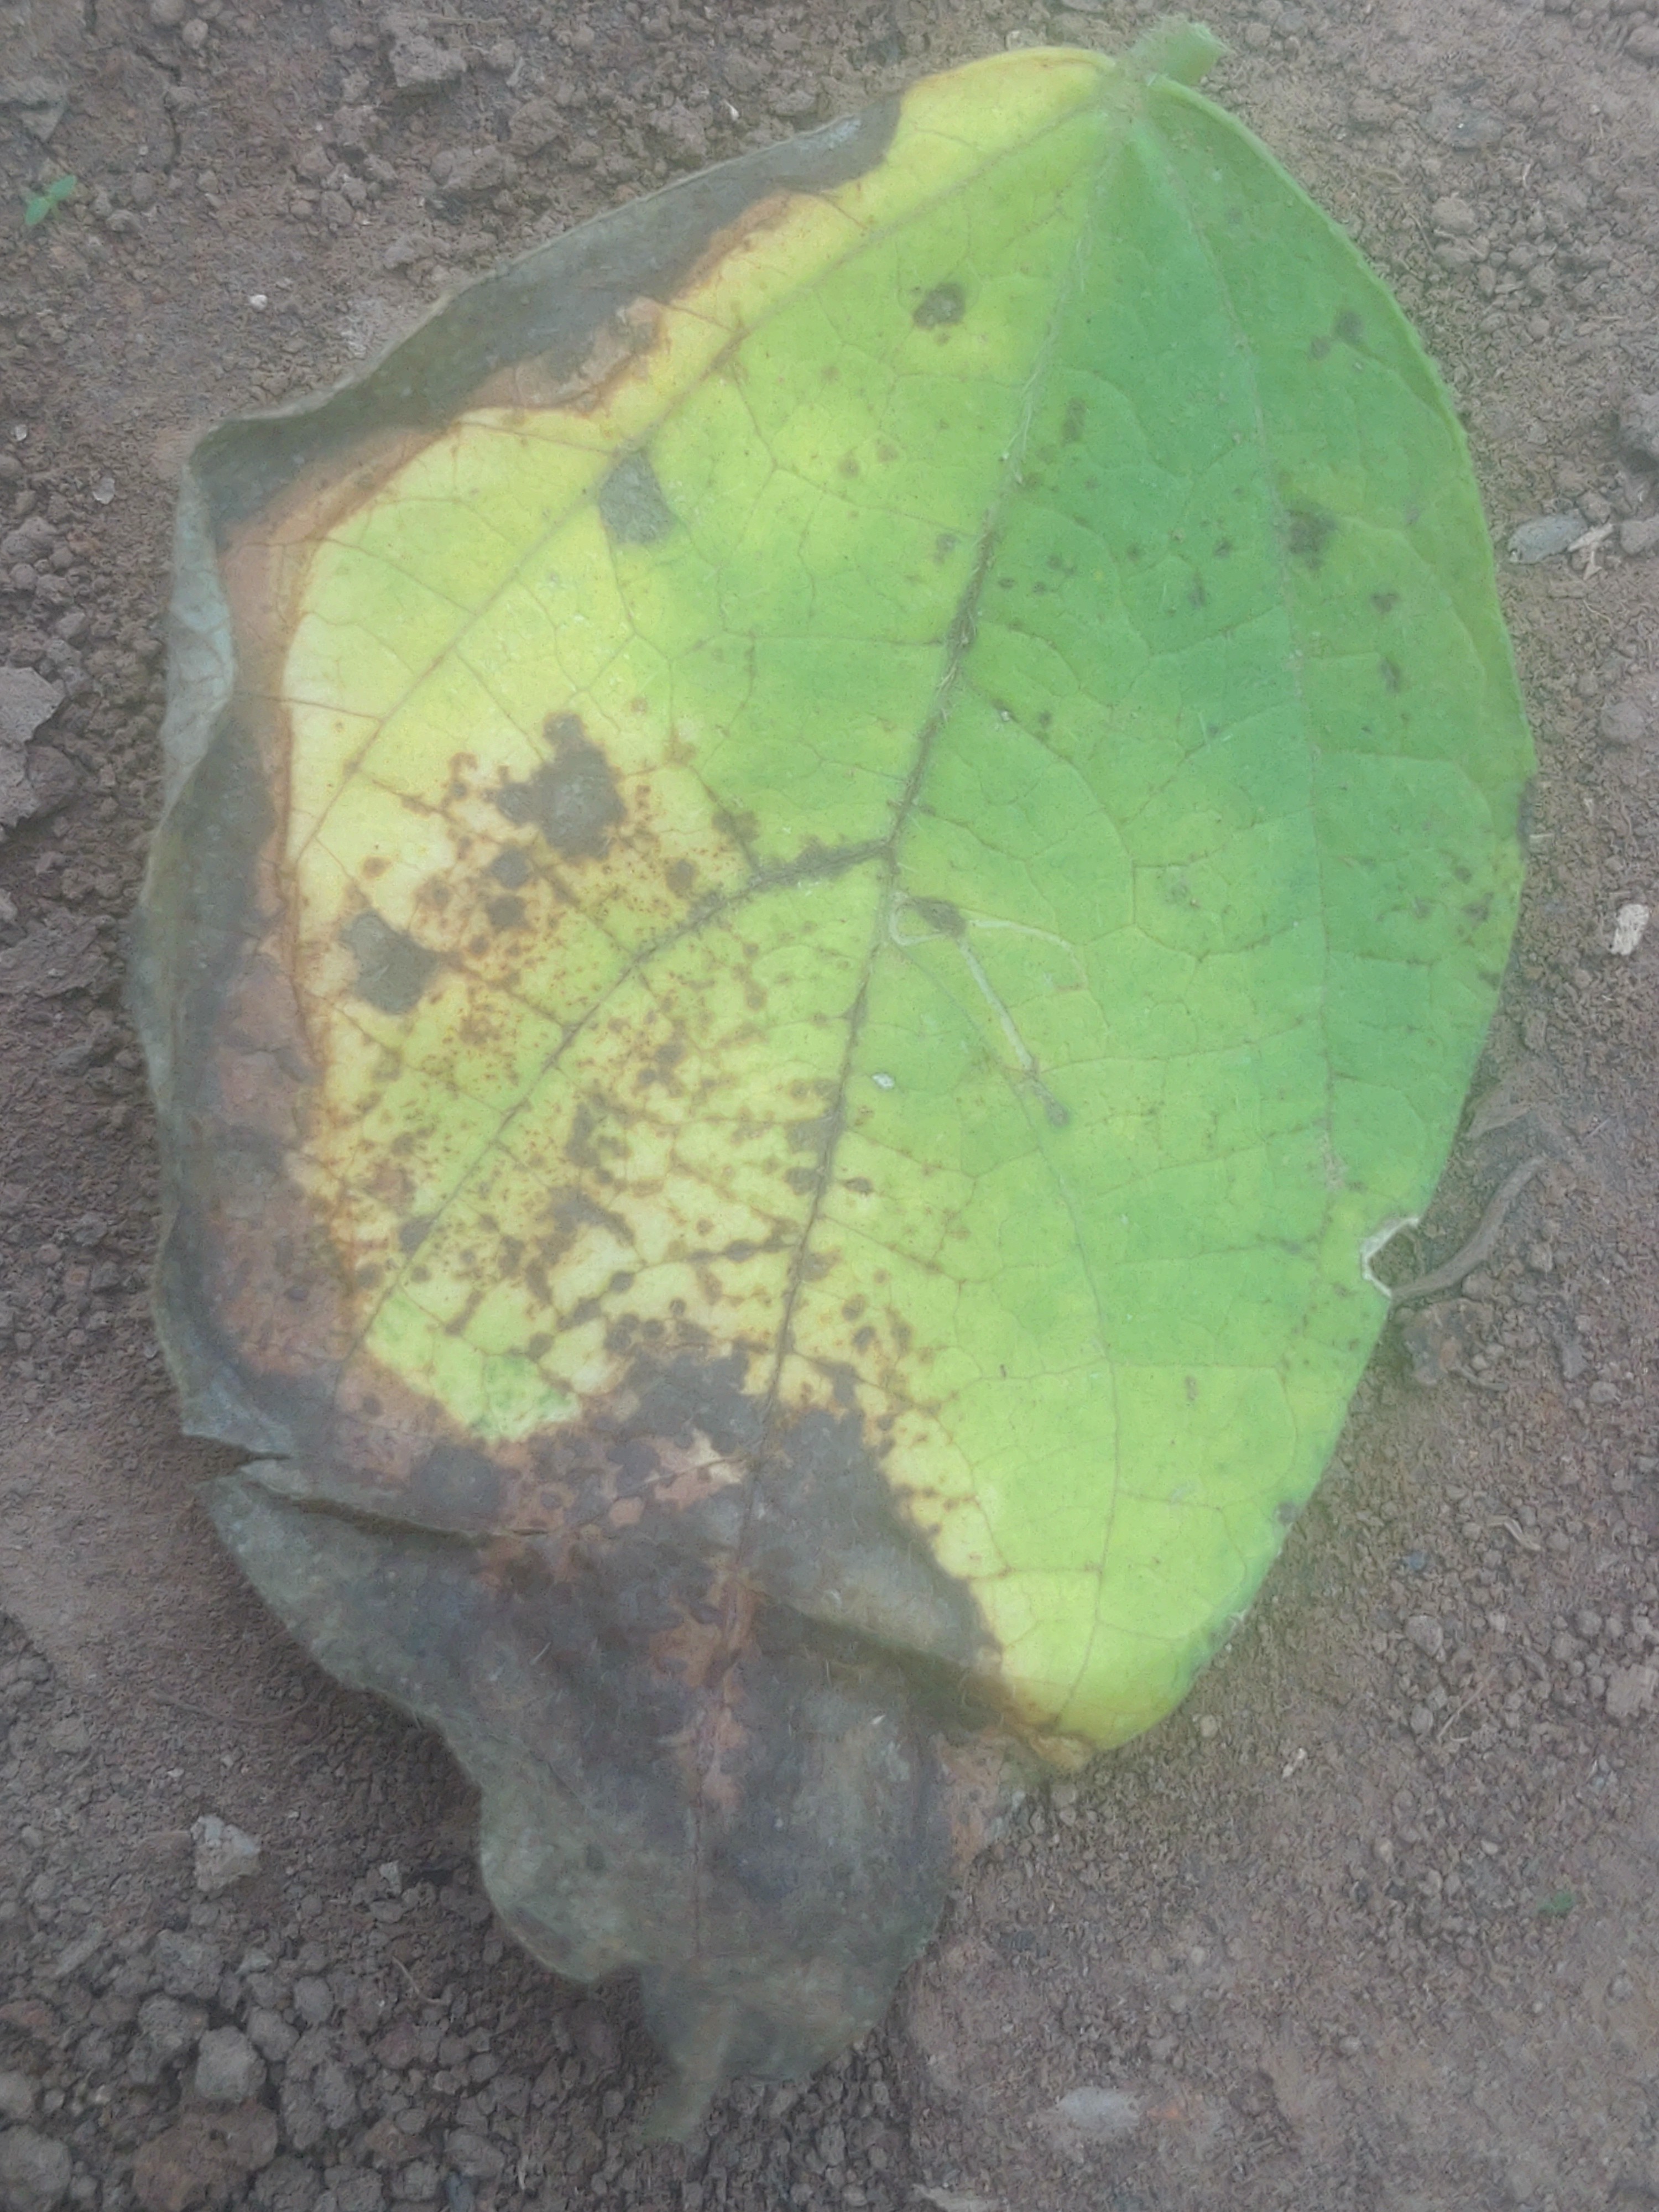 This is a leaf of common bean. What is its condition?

anthracnose
